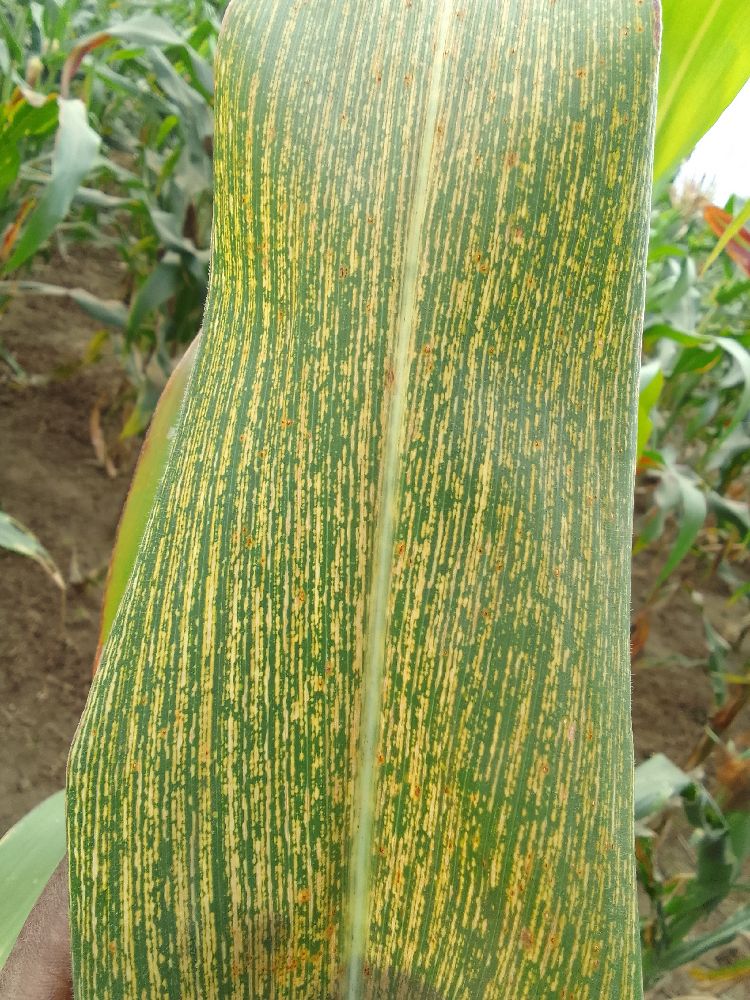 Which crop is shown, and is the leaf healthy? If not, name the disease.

maize, maize streak virus
